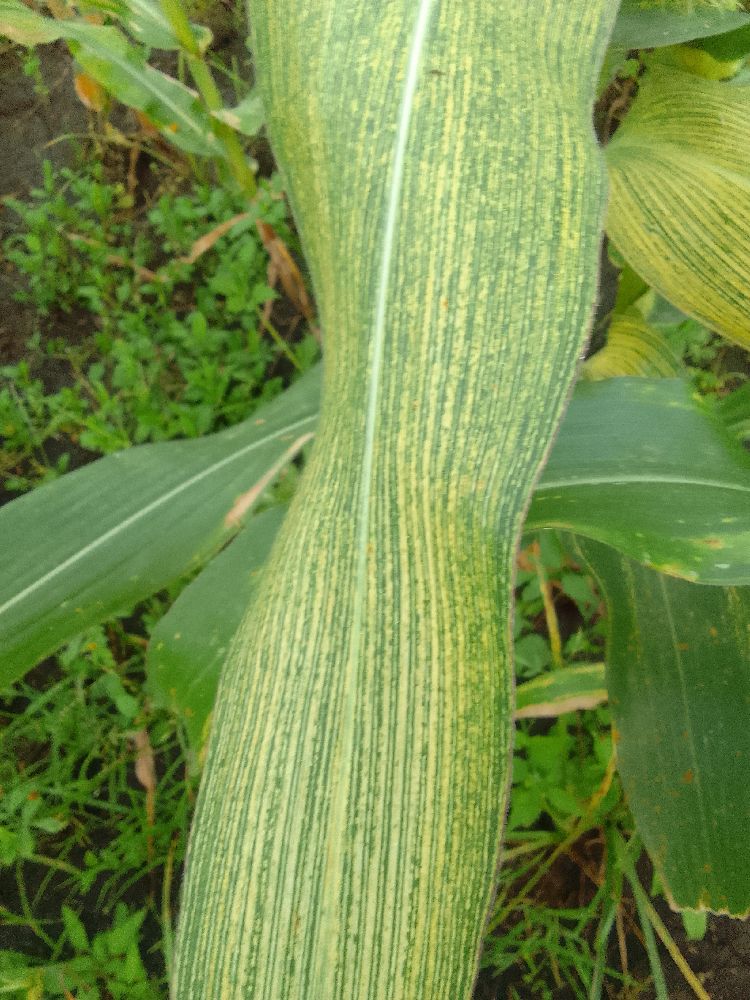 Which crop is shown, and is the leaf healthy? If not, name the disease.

maize, maize streak virus
